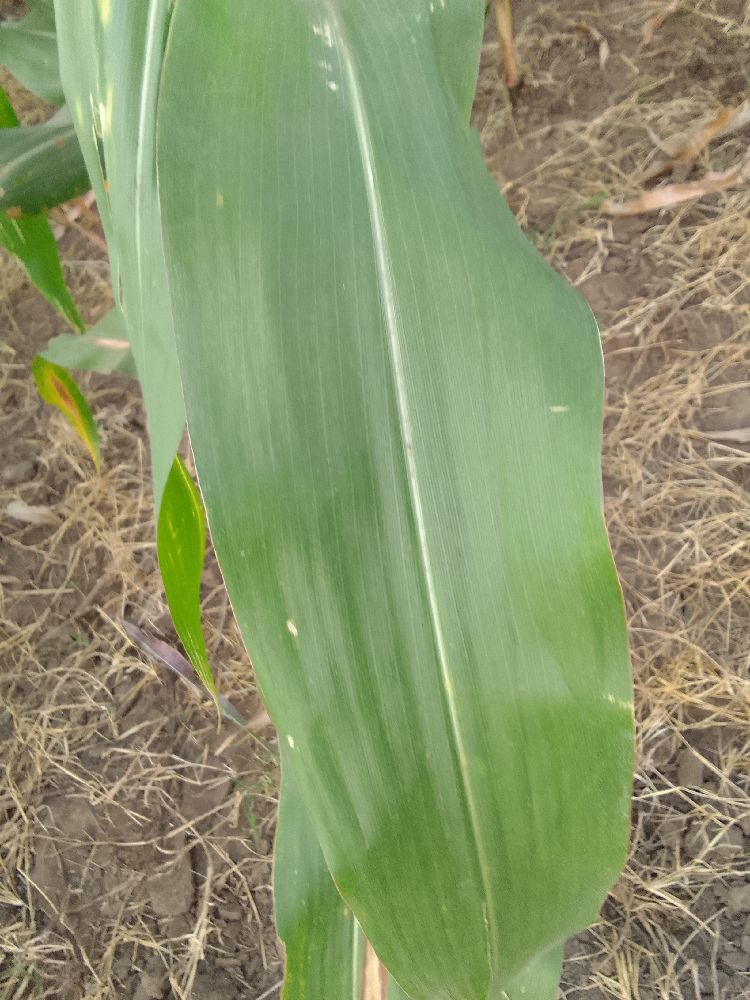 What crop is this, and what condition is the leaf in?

maize, healthy
